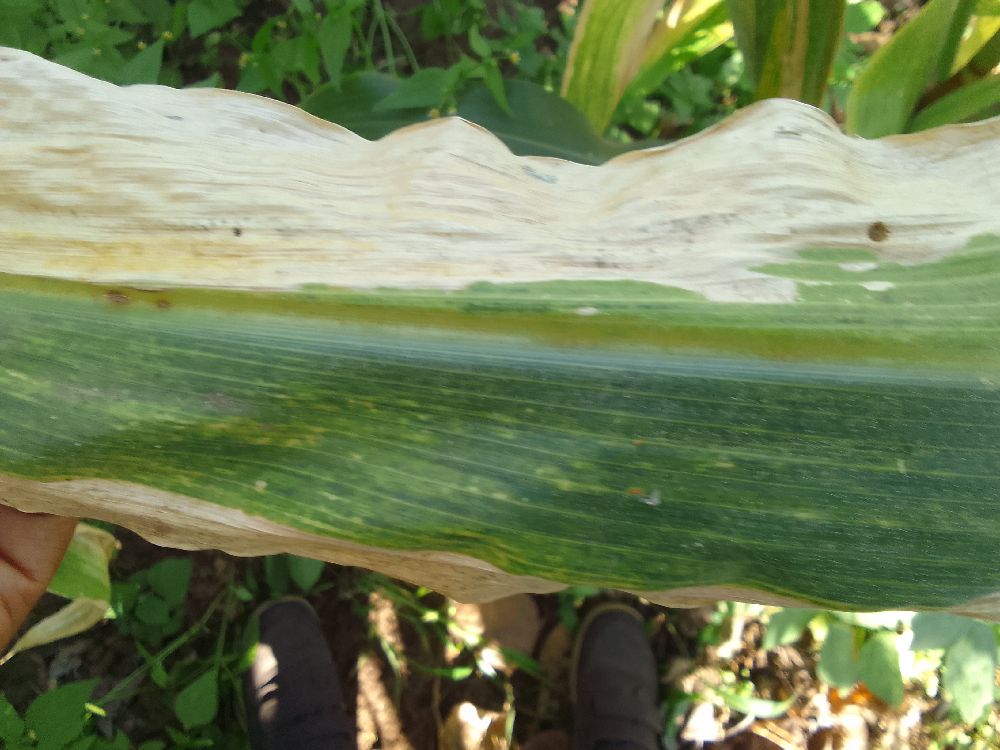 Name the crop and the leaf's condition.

maize, maize lethal necrosis
